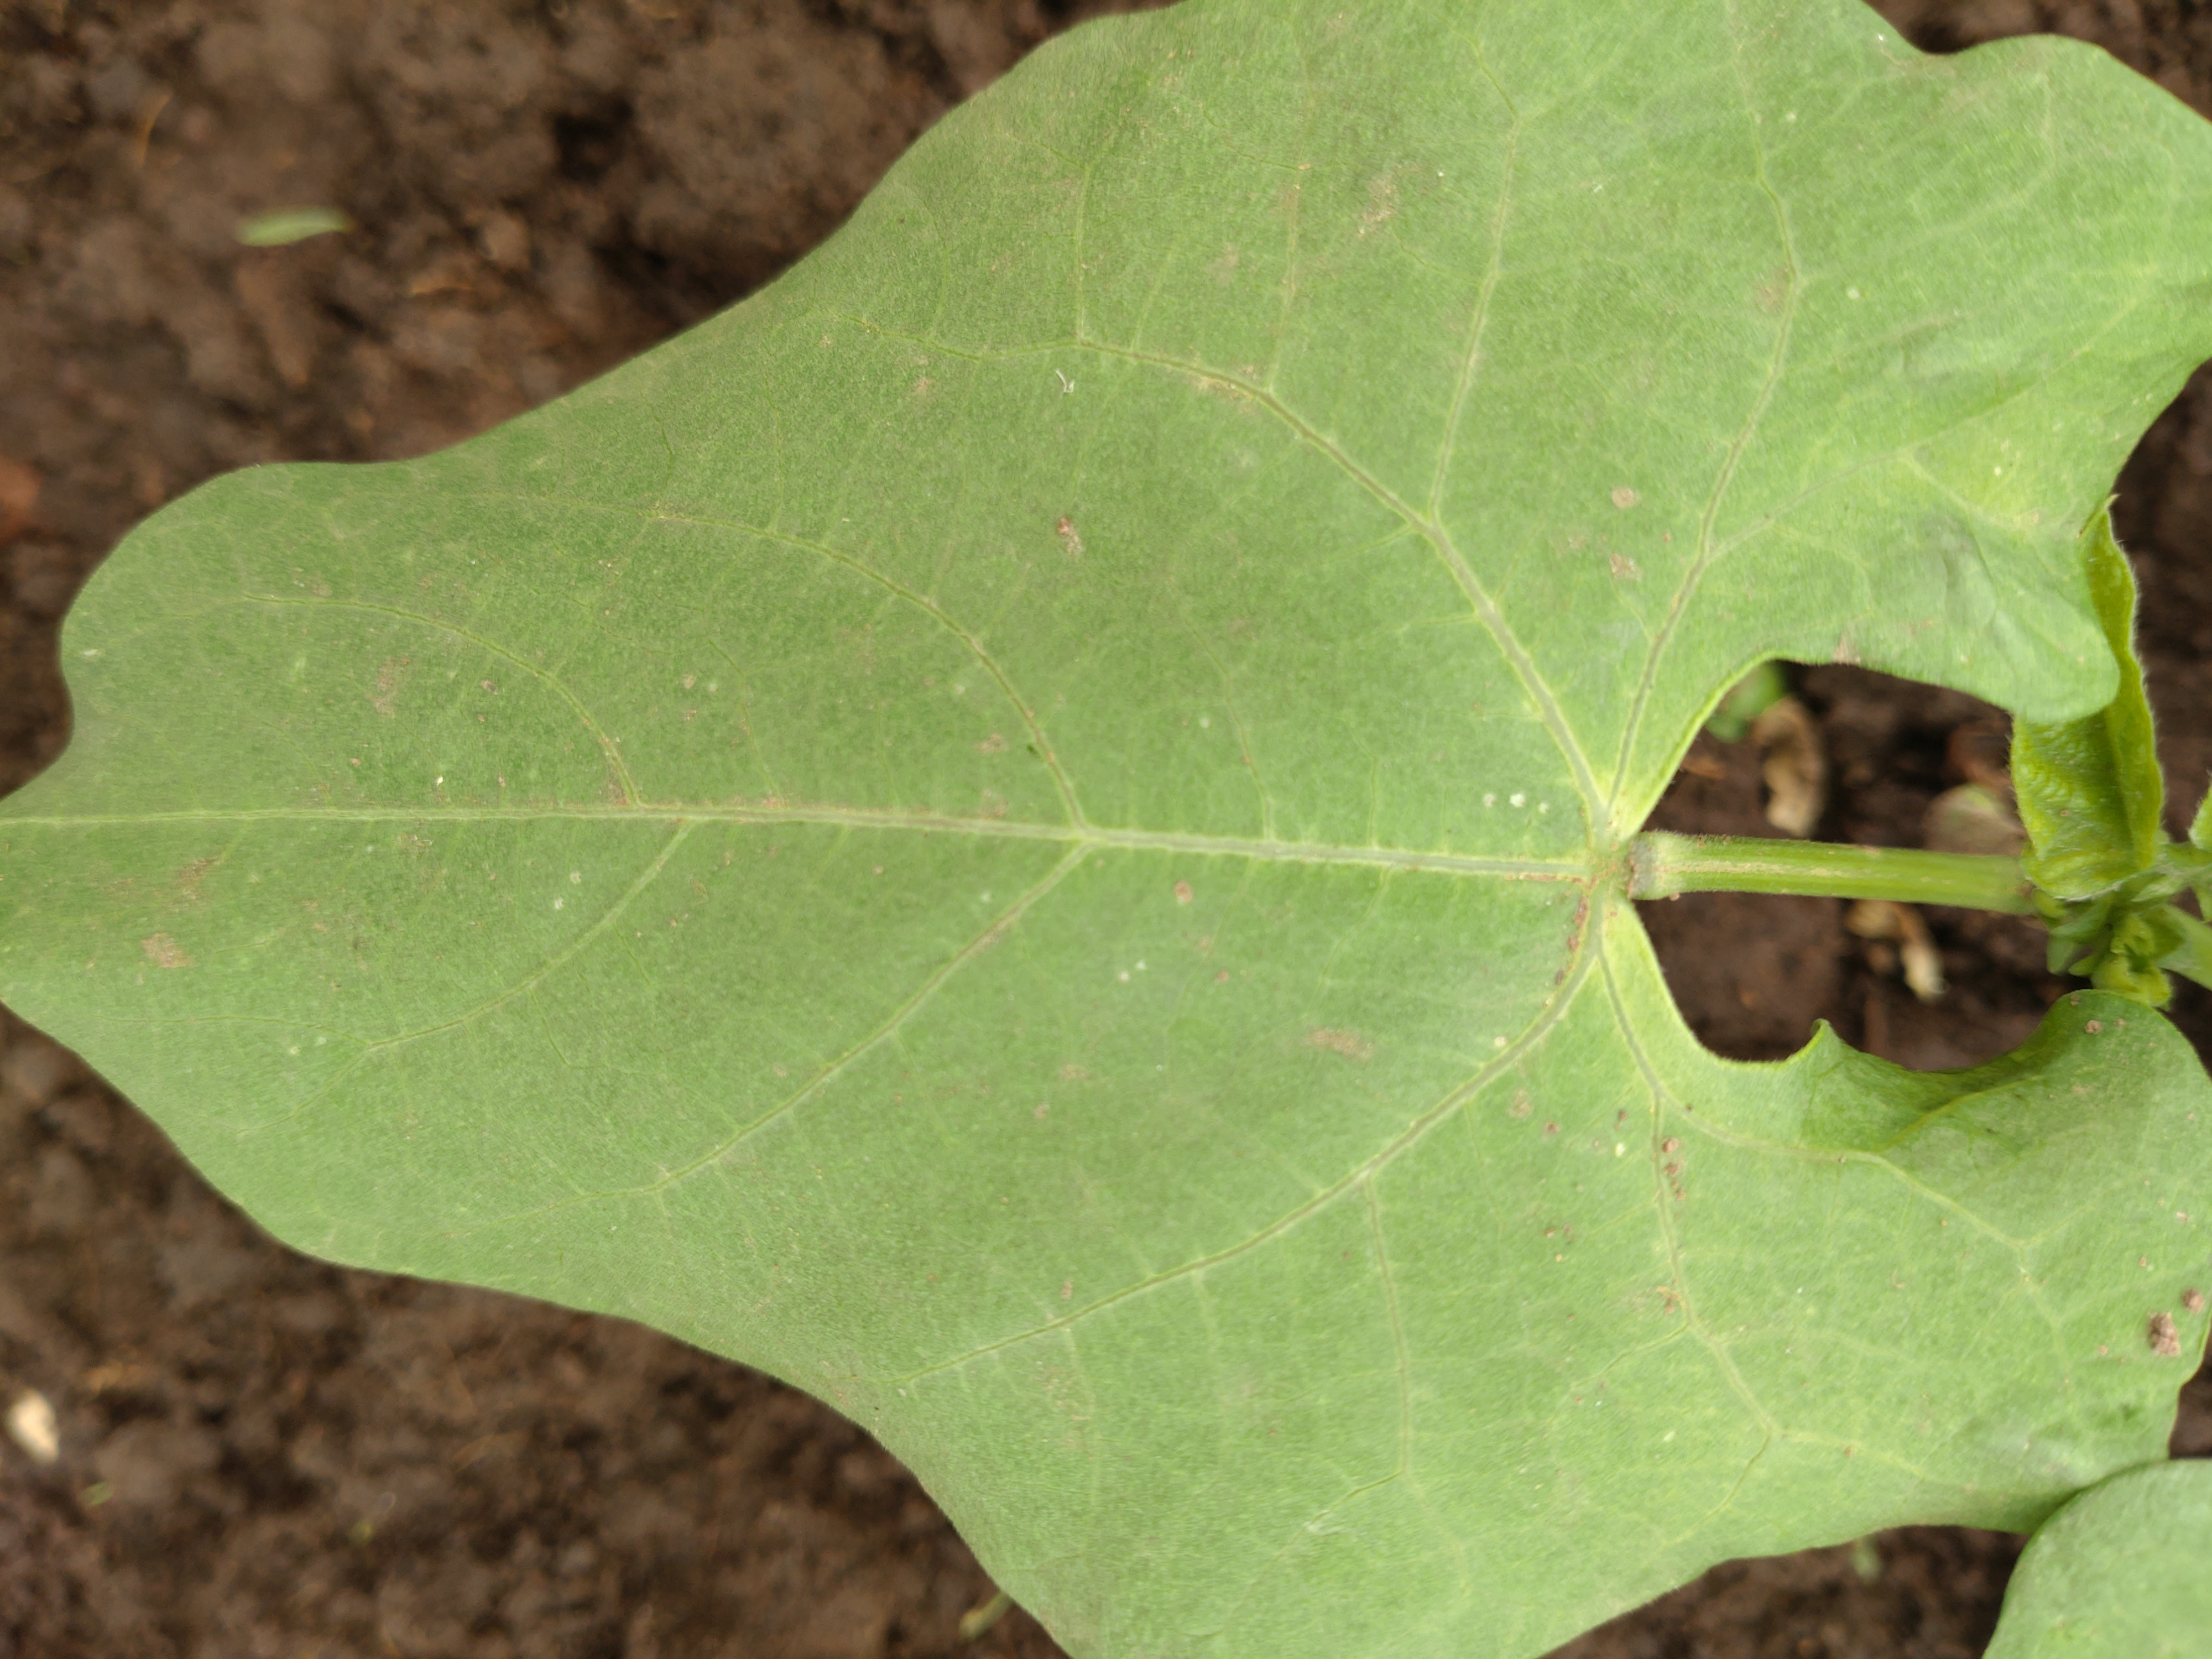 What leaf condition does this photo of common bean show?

healthy
